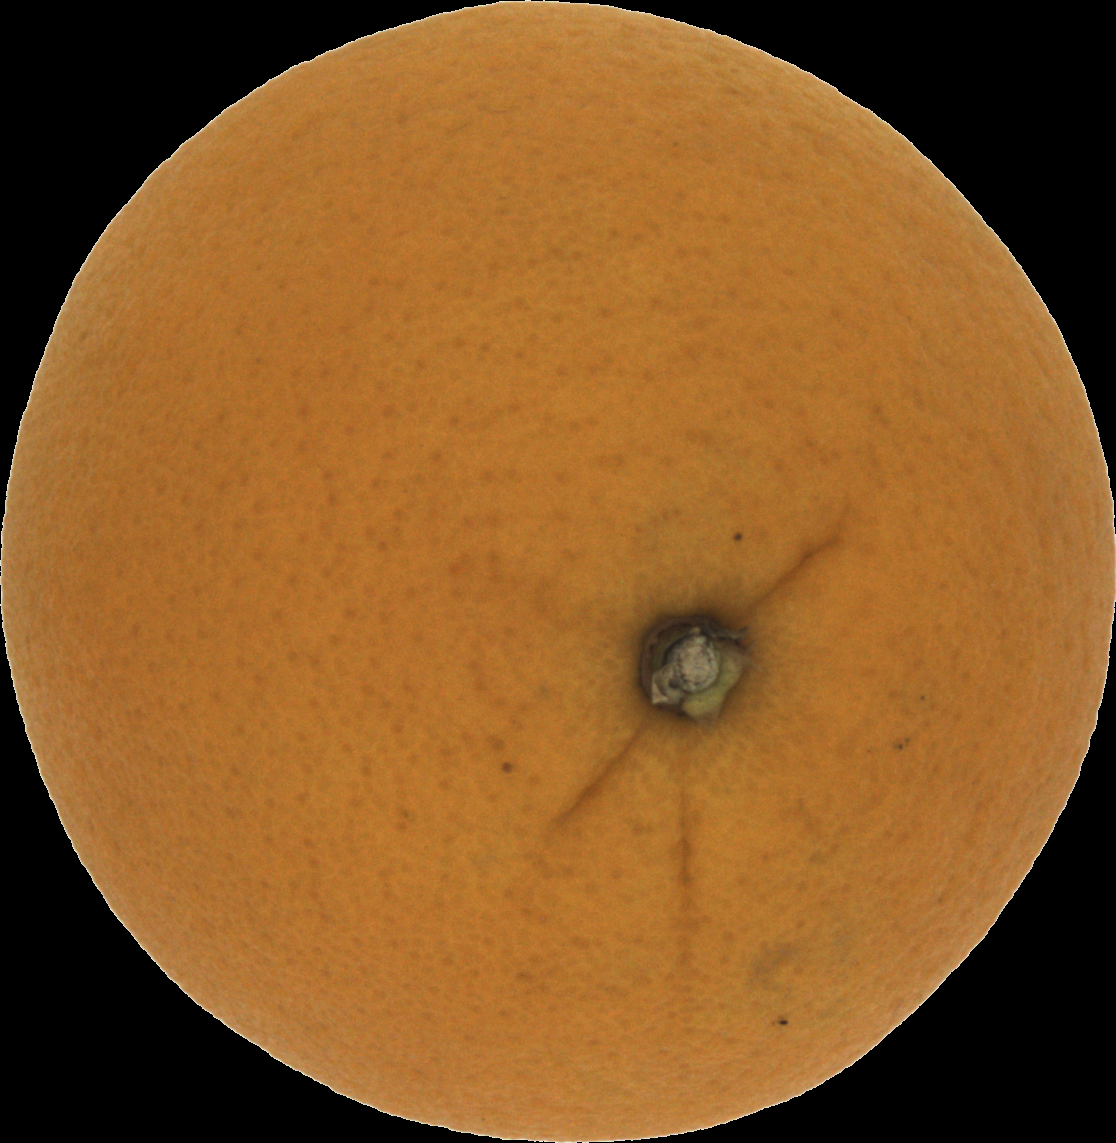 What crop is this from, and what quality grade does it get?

orange, good
